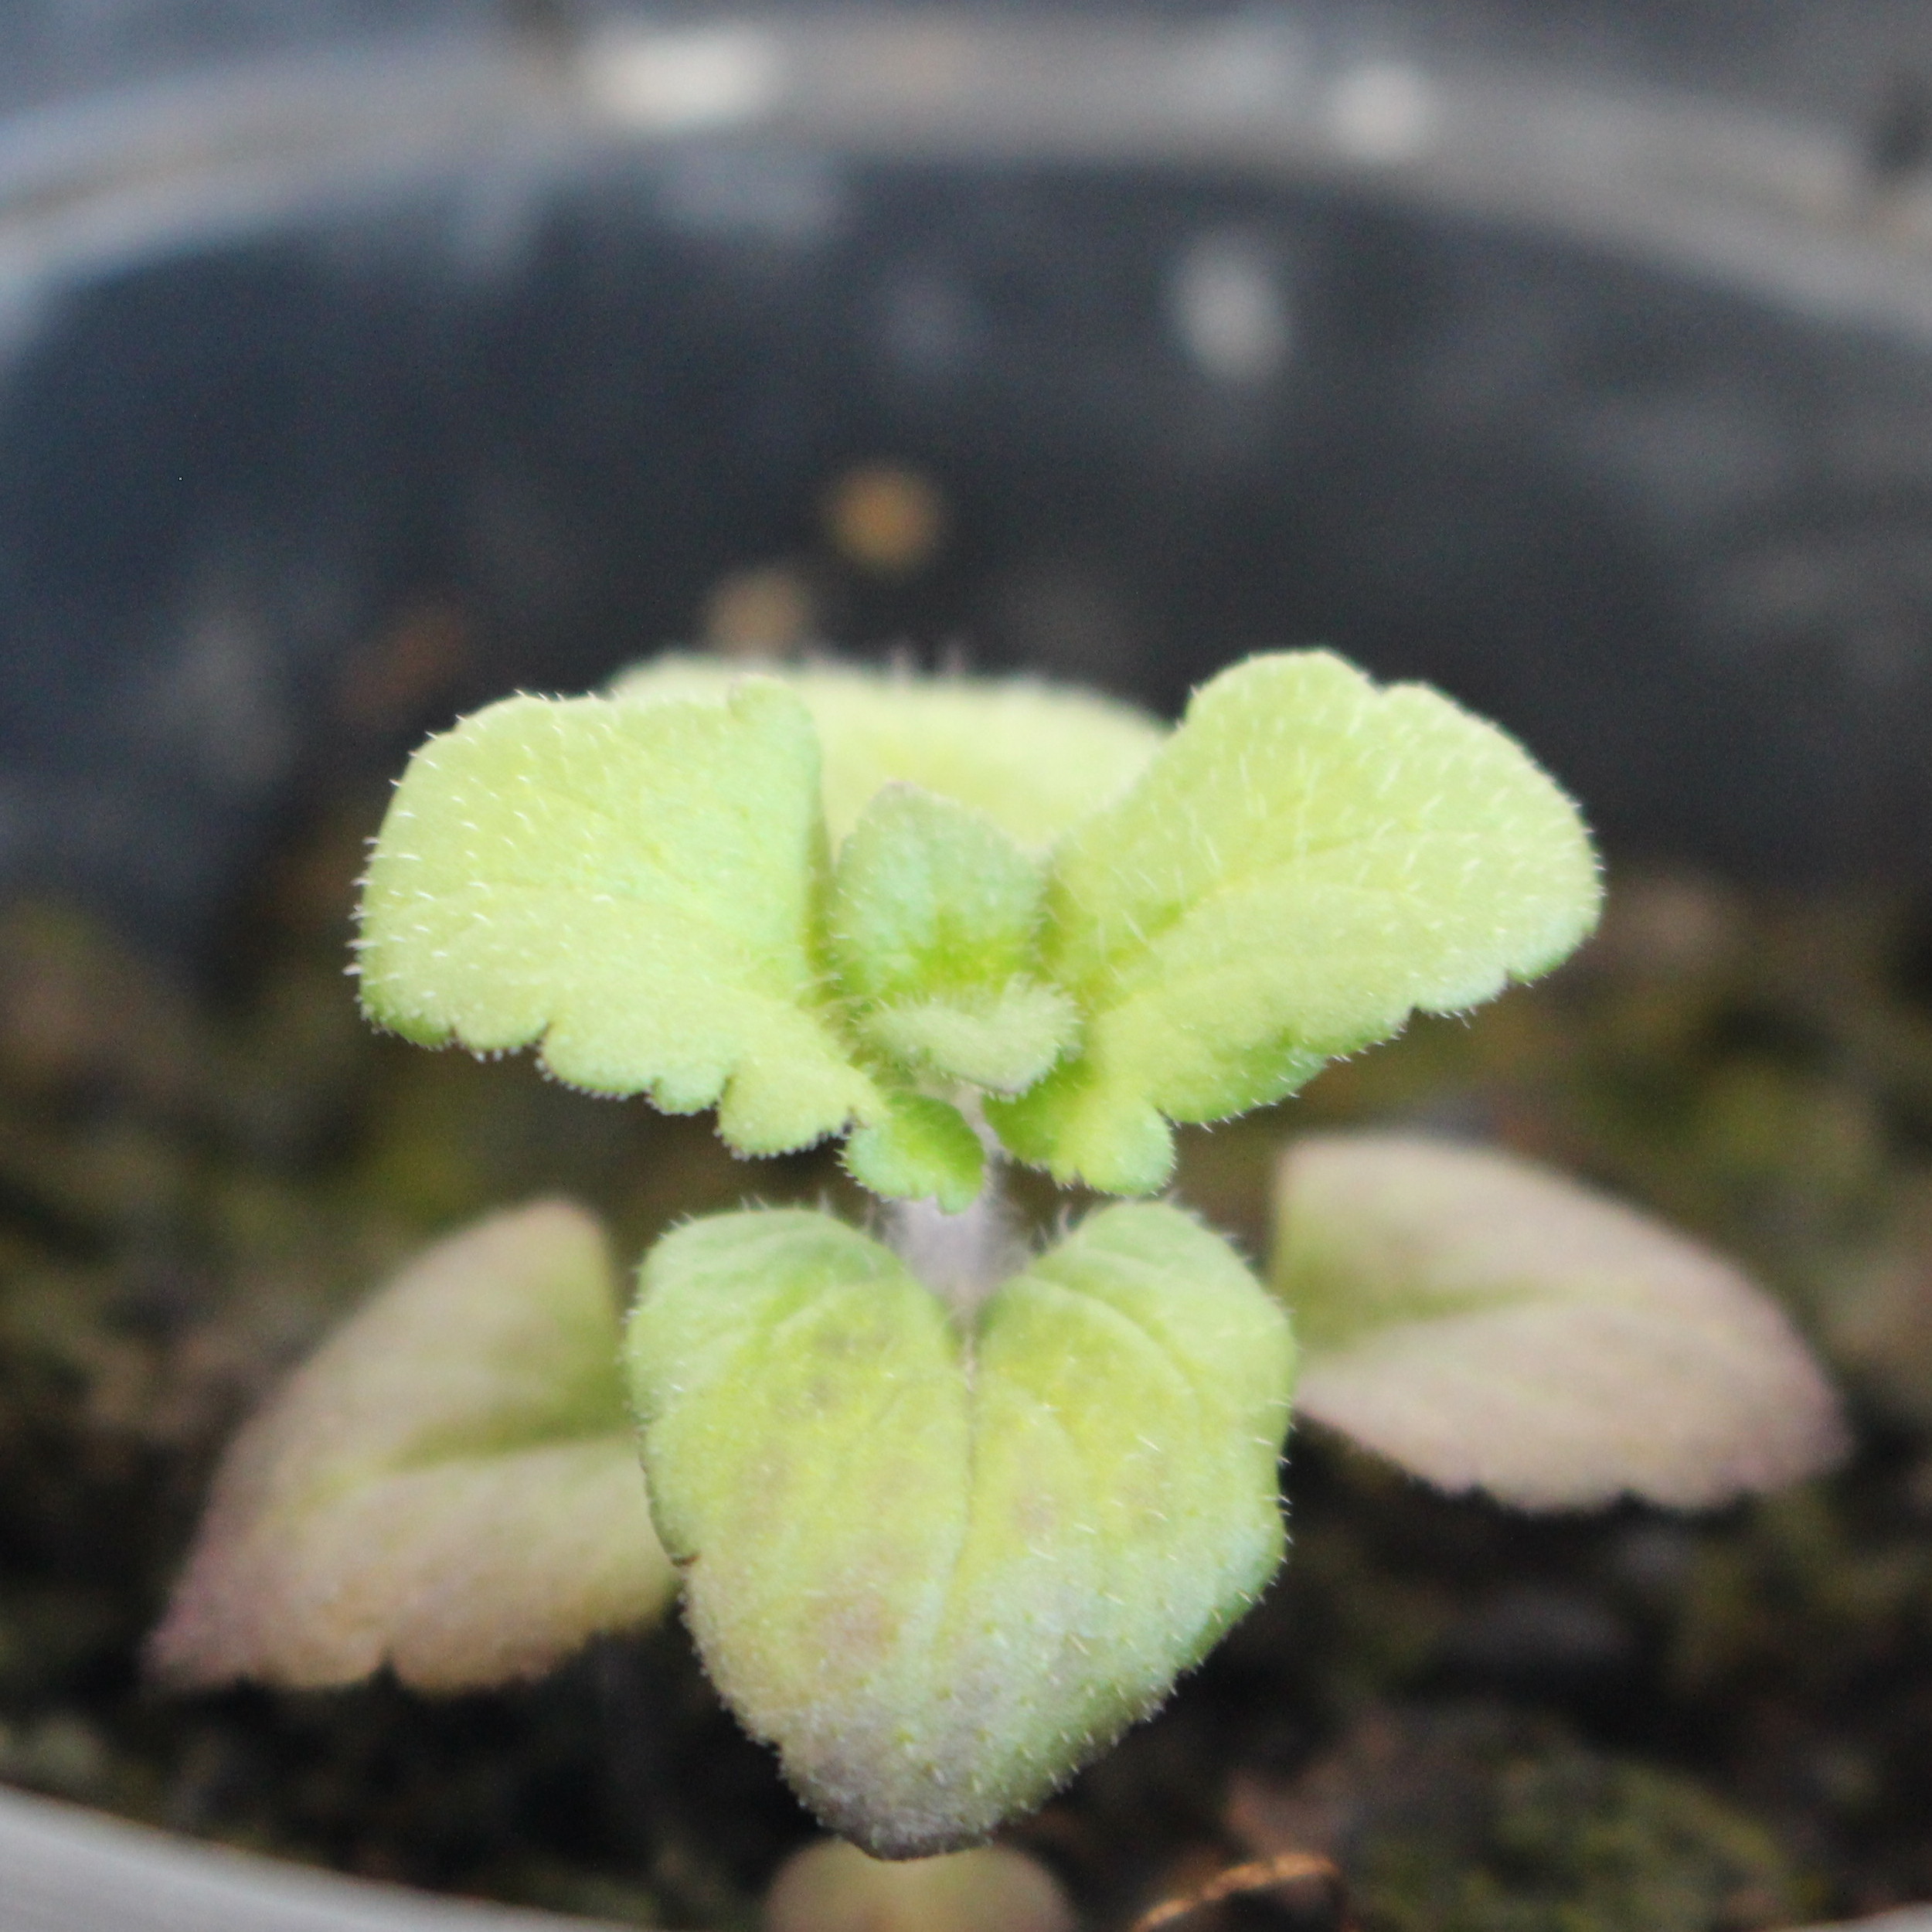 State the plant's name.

Veronica persica
